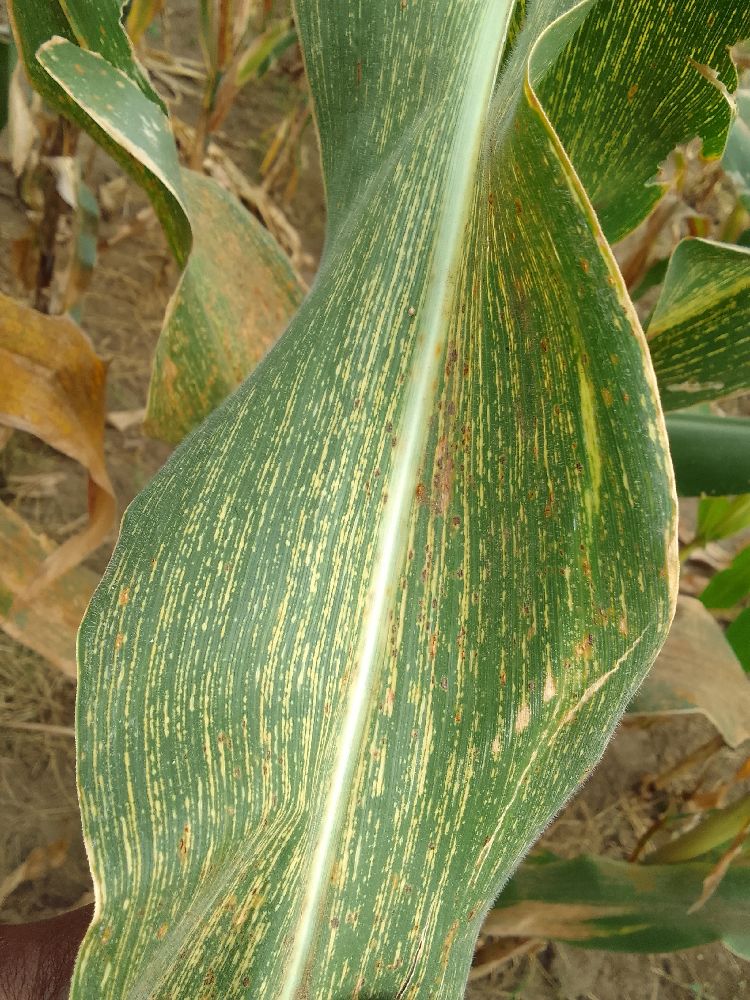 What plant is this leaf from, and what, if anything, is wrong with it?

maize, maize streak virus
